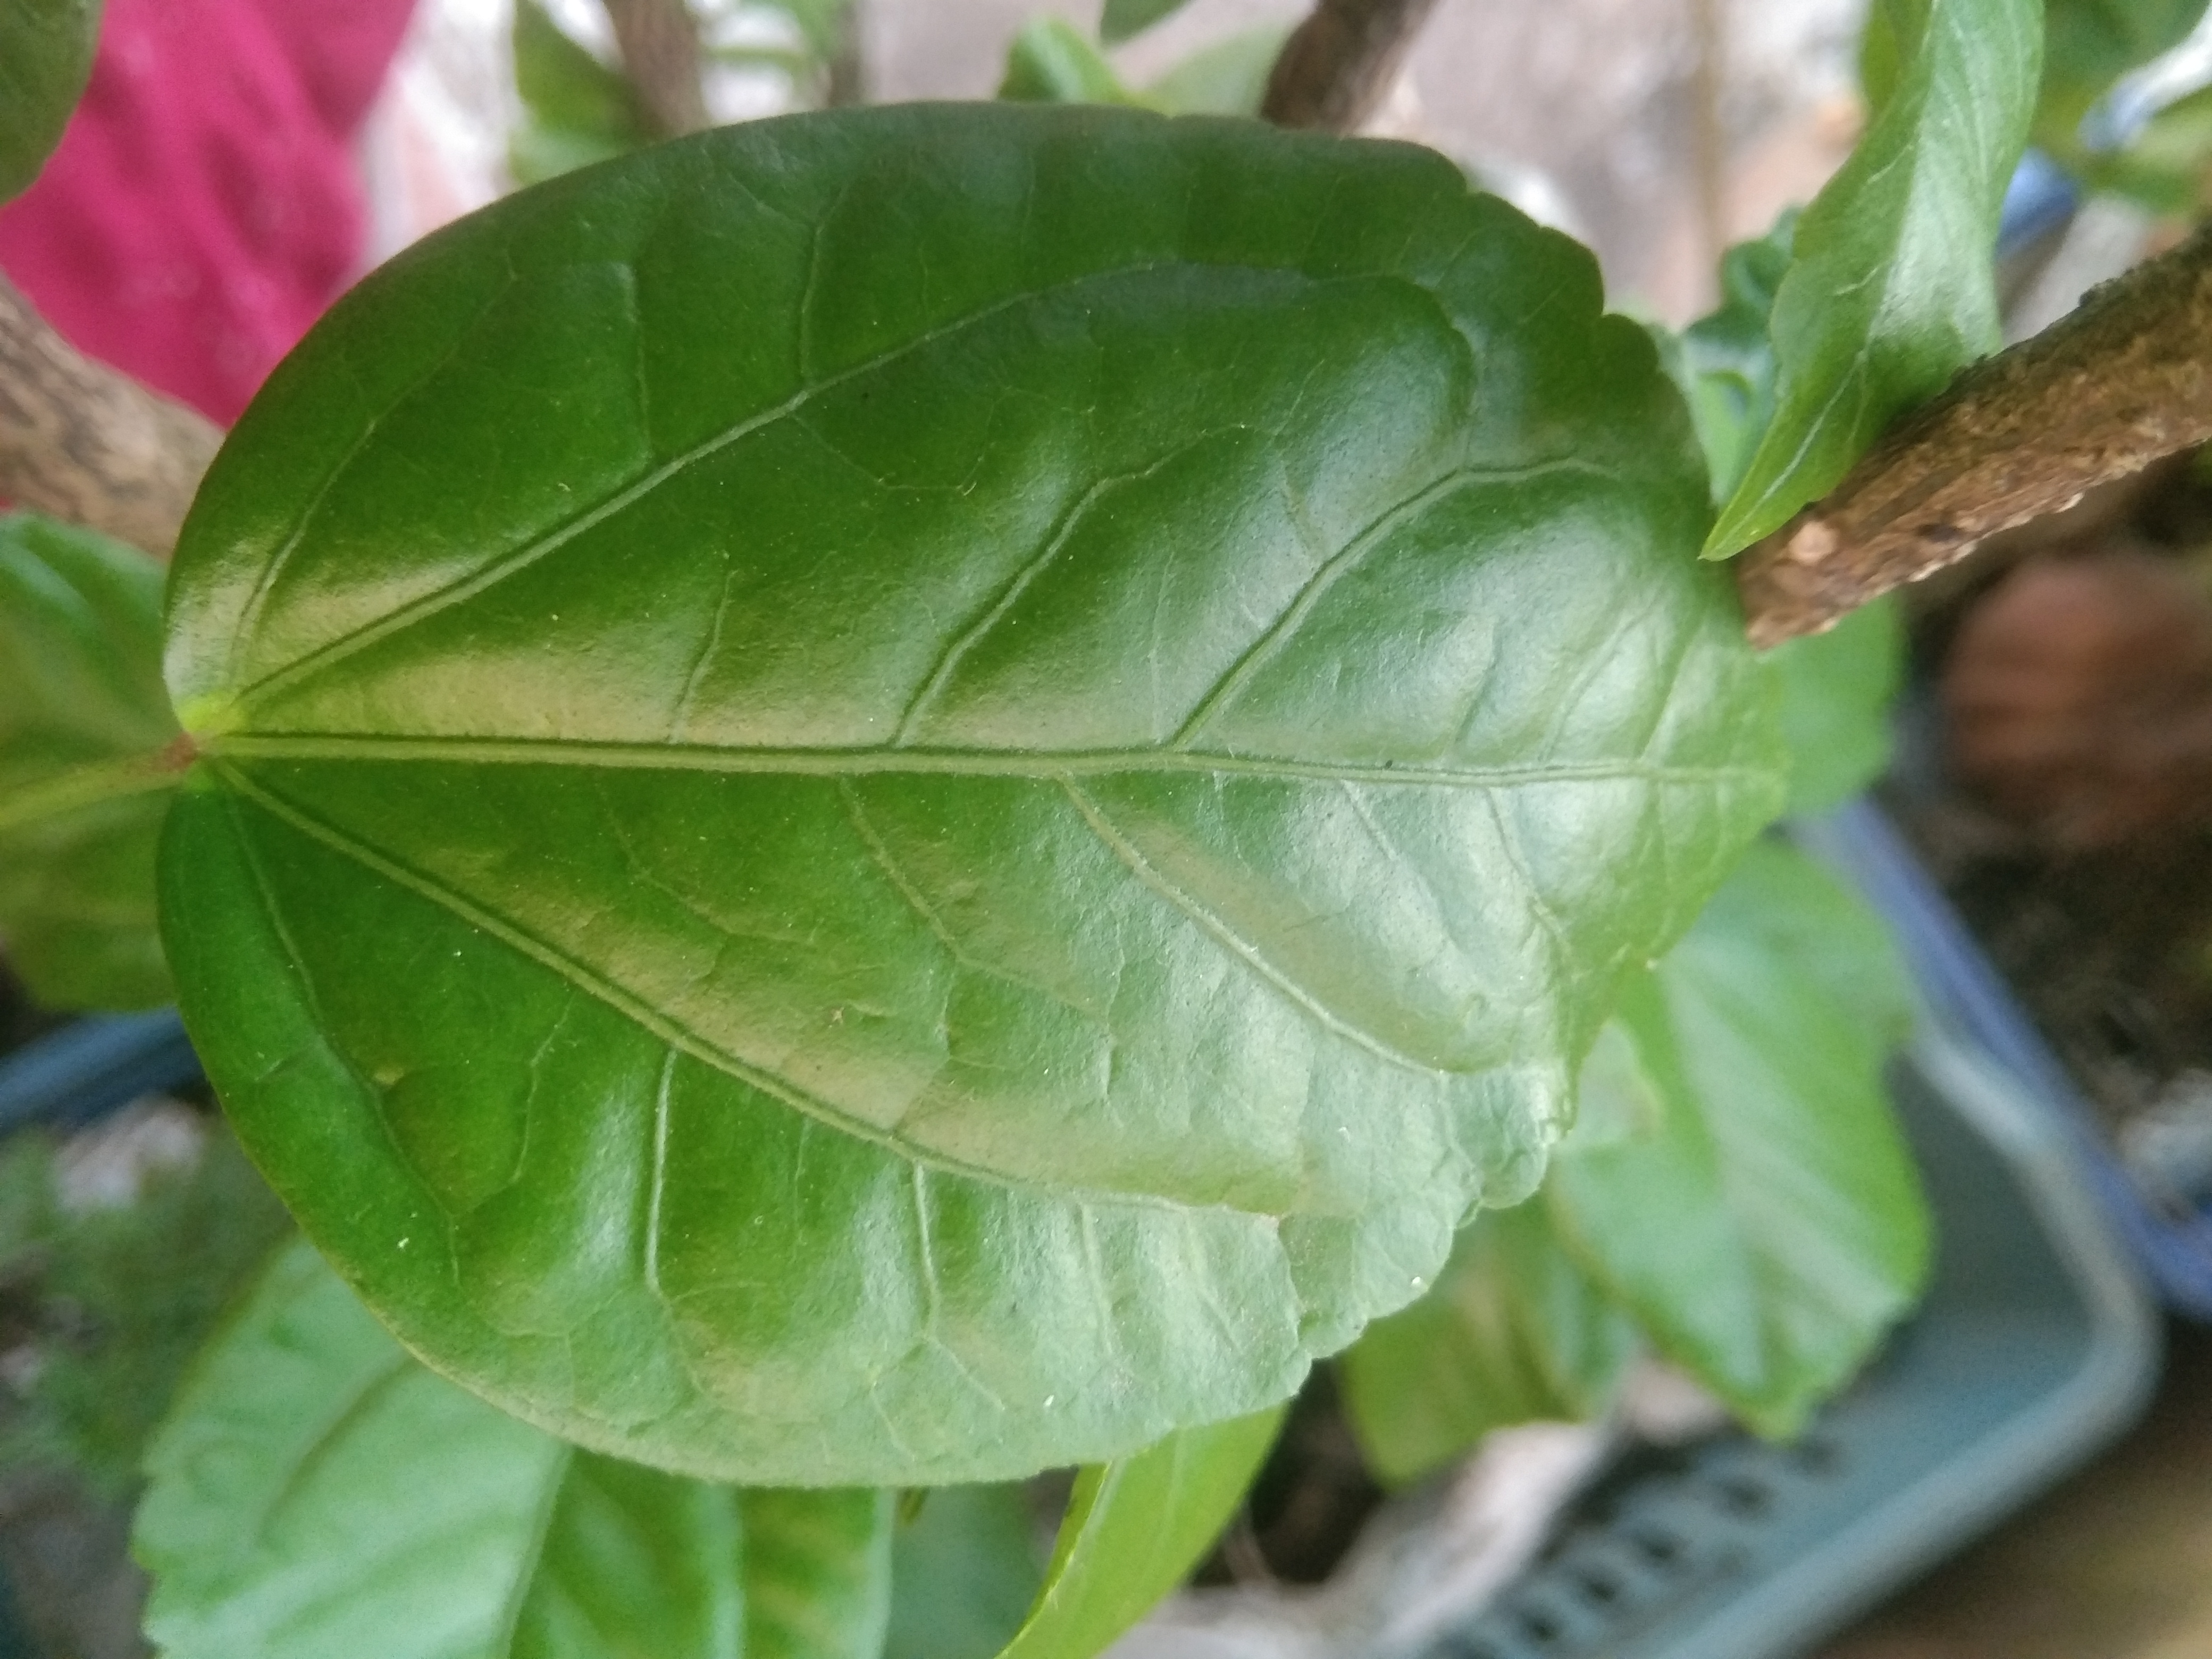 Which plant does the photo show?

hibiscus
